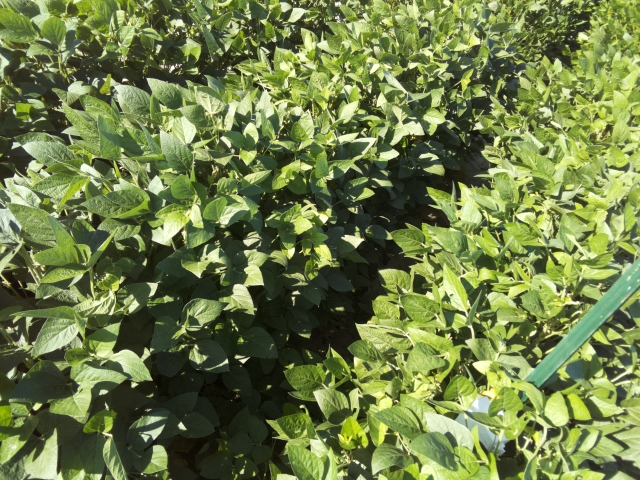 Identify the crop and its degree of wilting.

soybean, leaflets folding inward at secondary pulvinus with no turgor loss in leaflets or petioles
